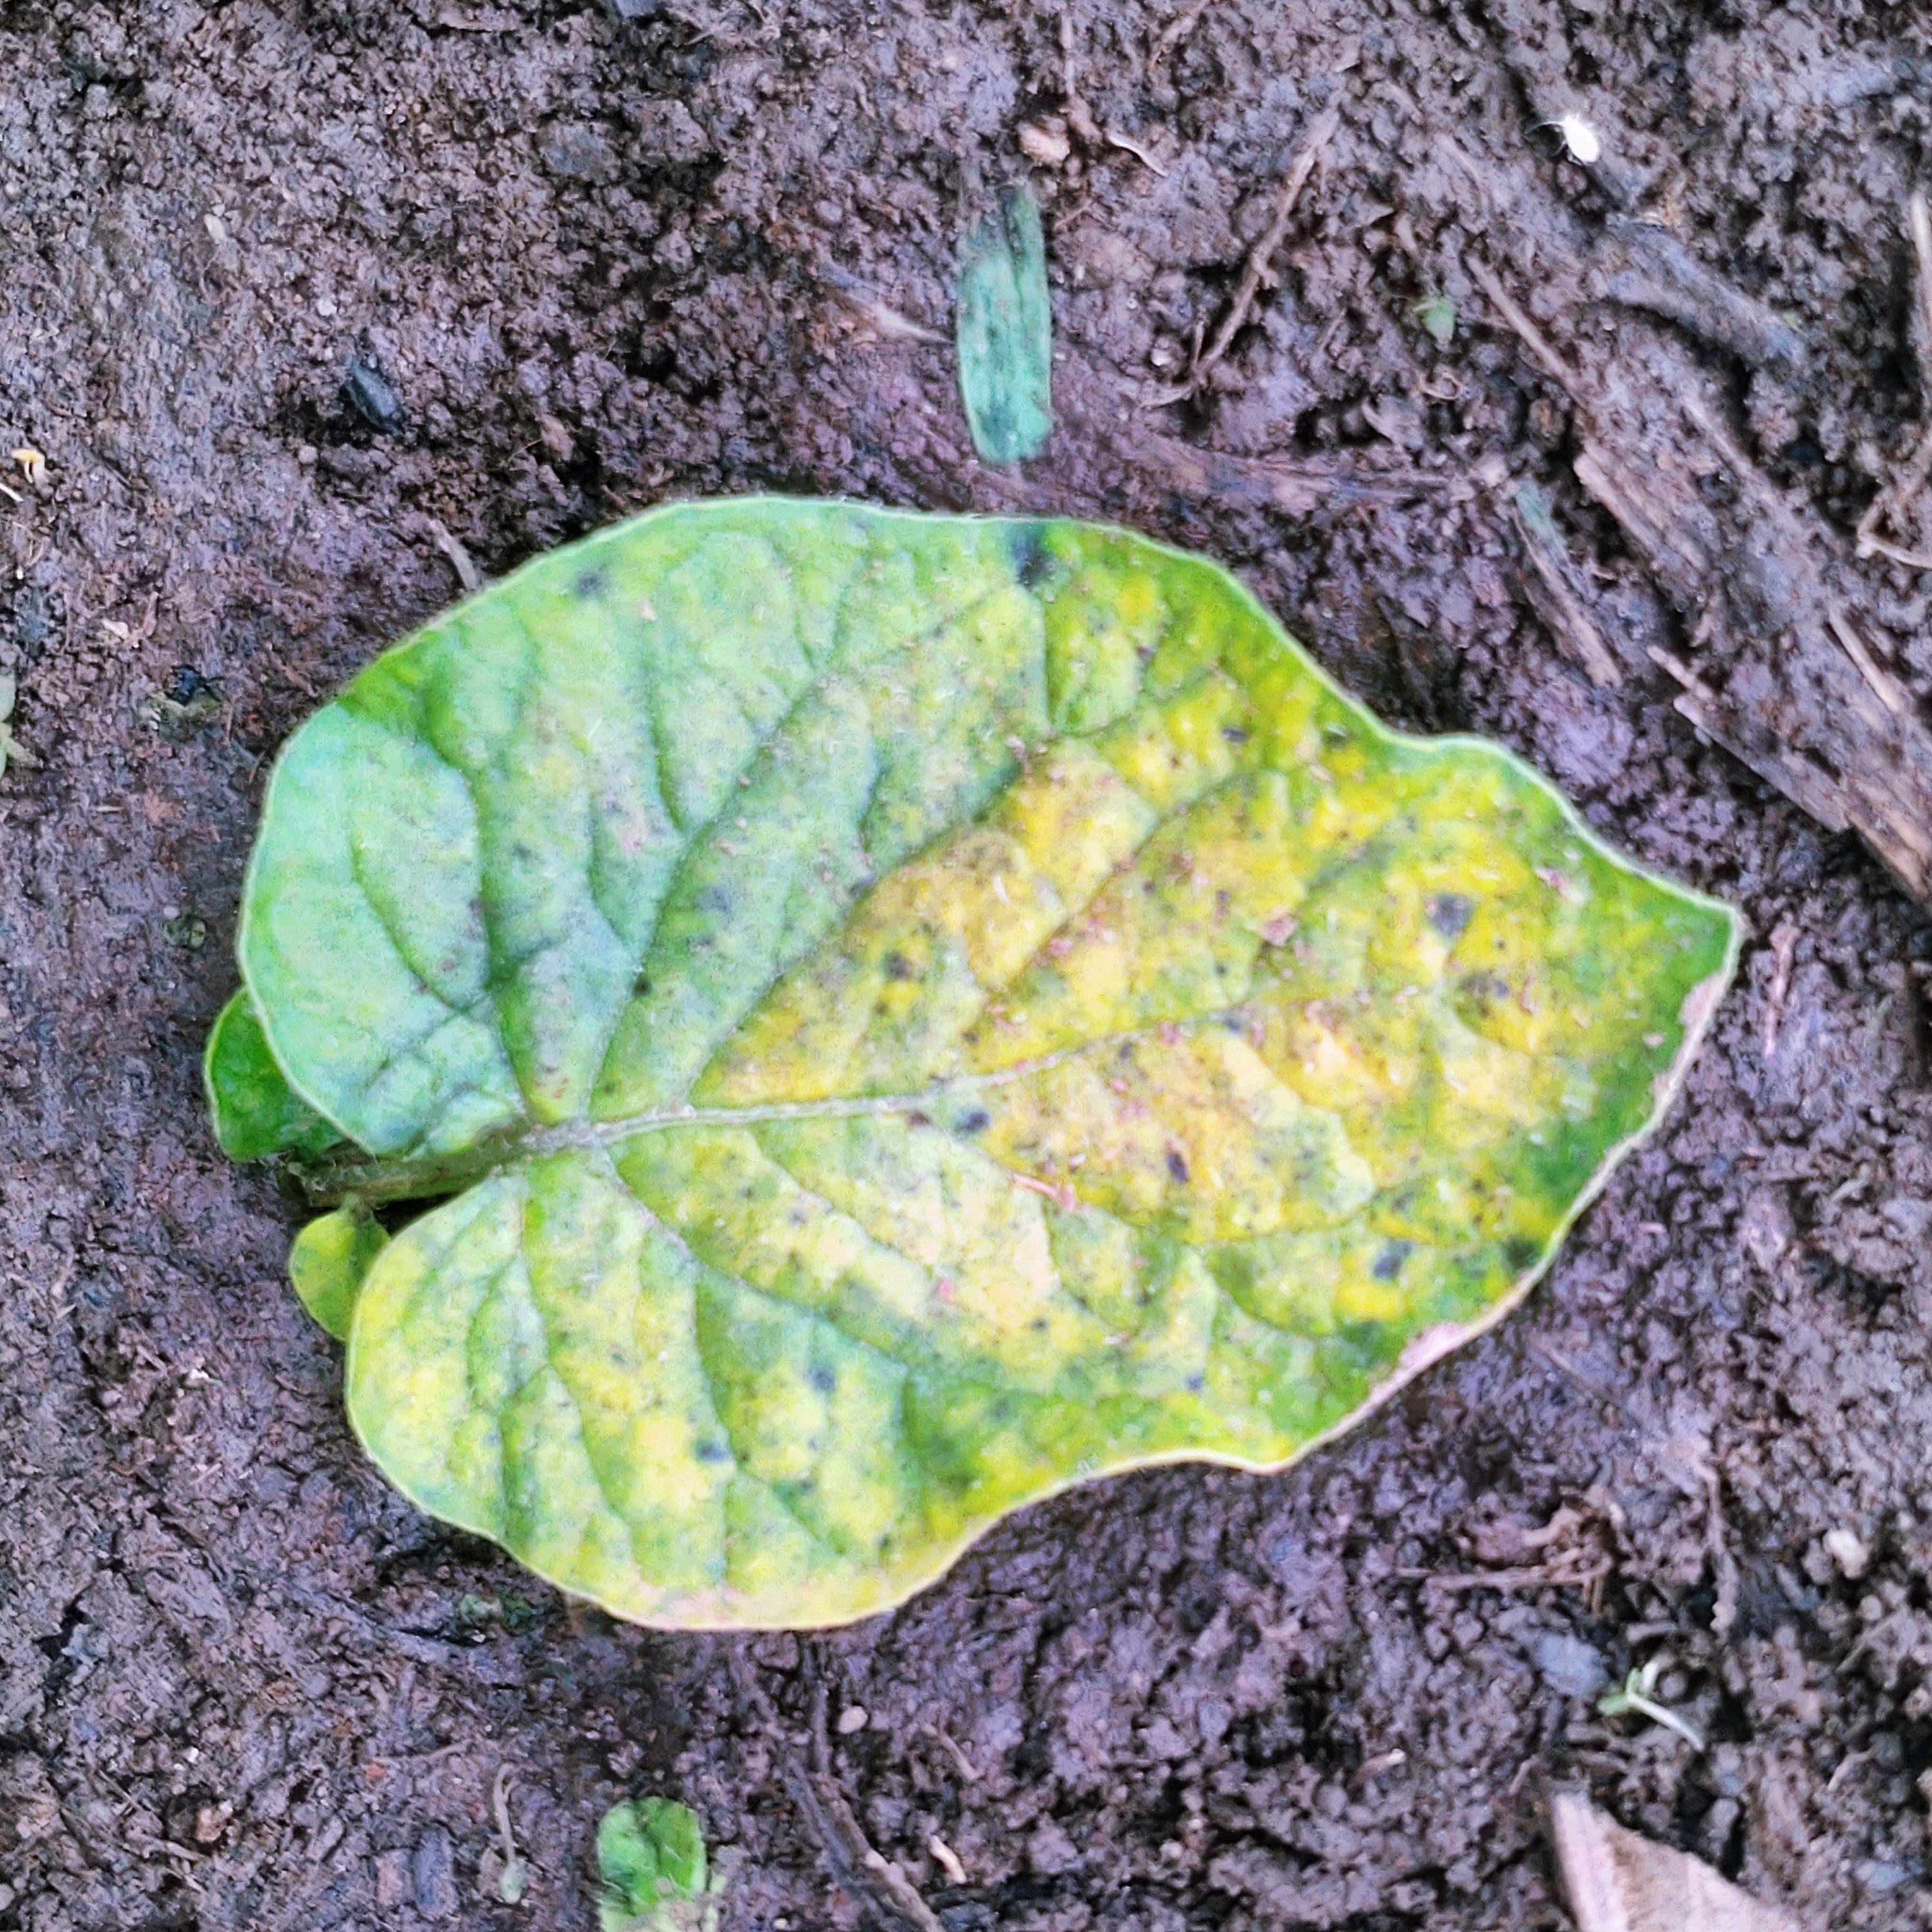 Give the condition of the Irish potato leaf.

late blight
